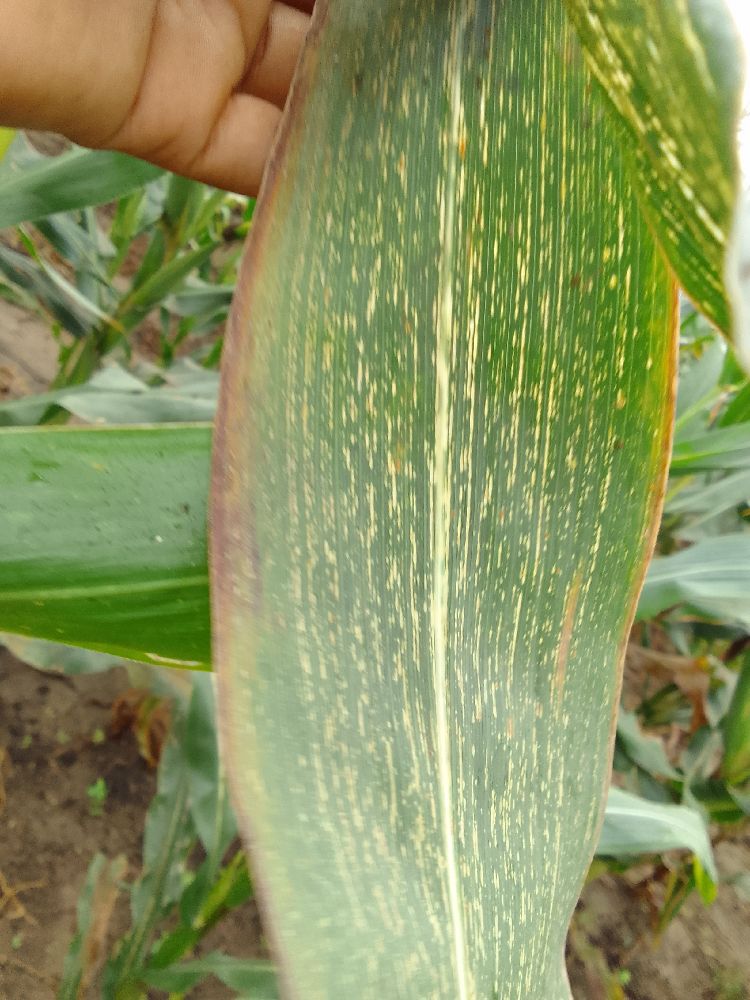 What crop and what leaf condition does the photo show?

maize, maize streak virus
